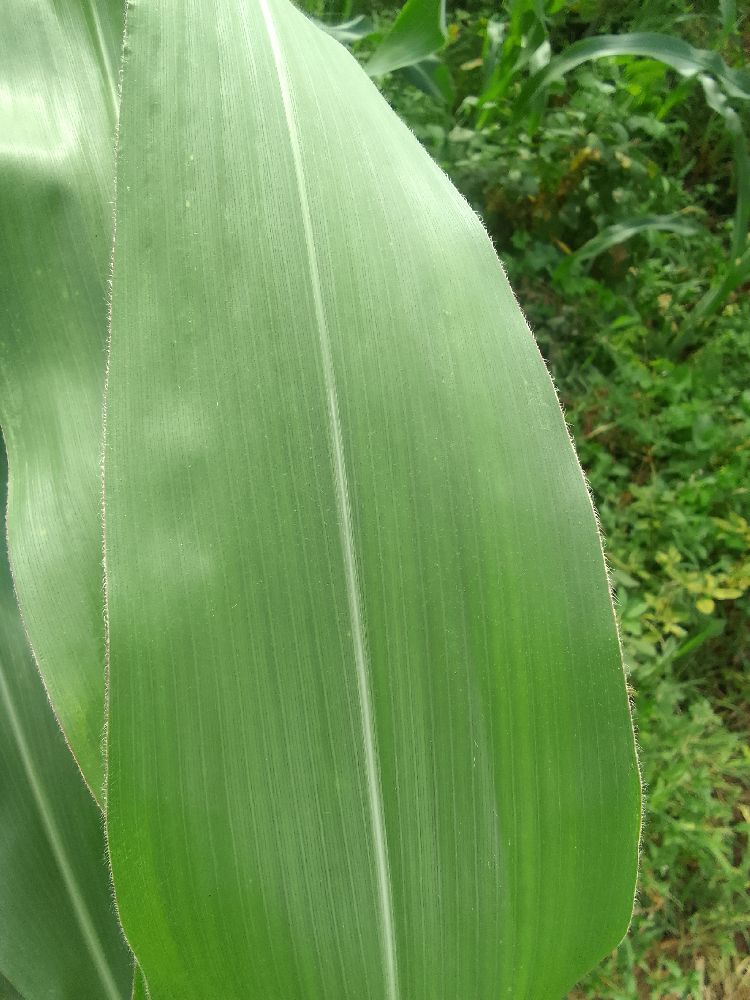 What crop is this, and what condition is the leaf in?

maize, healthy
